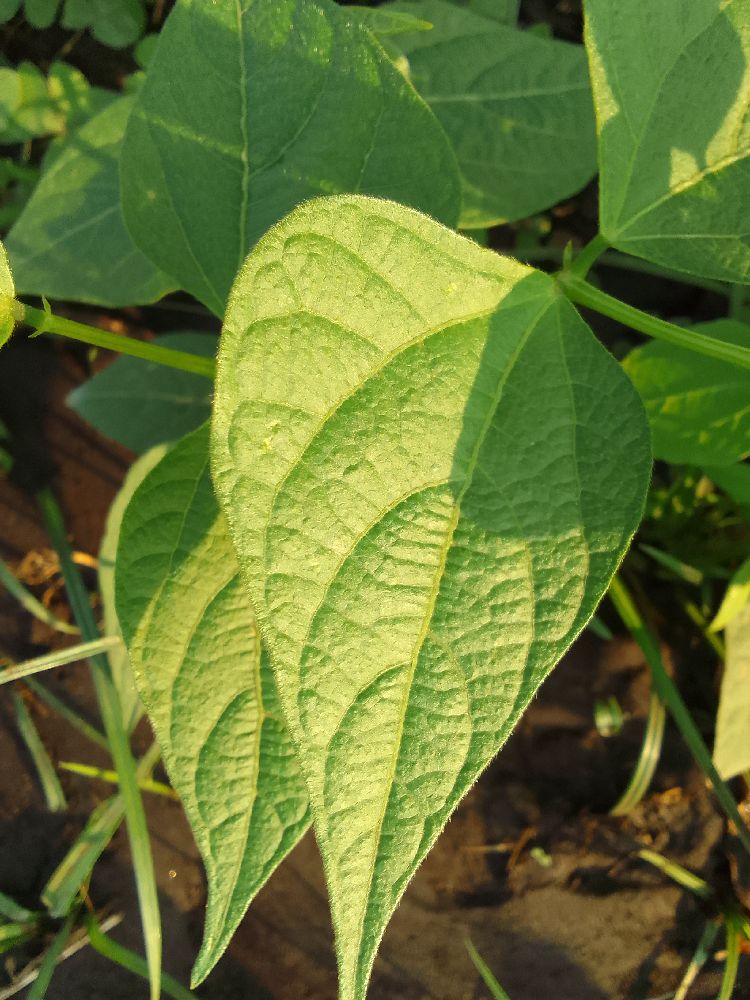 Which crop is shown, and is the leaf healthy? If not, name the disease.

common bean, healthy
